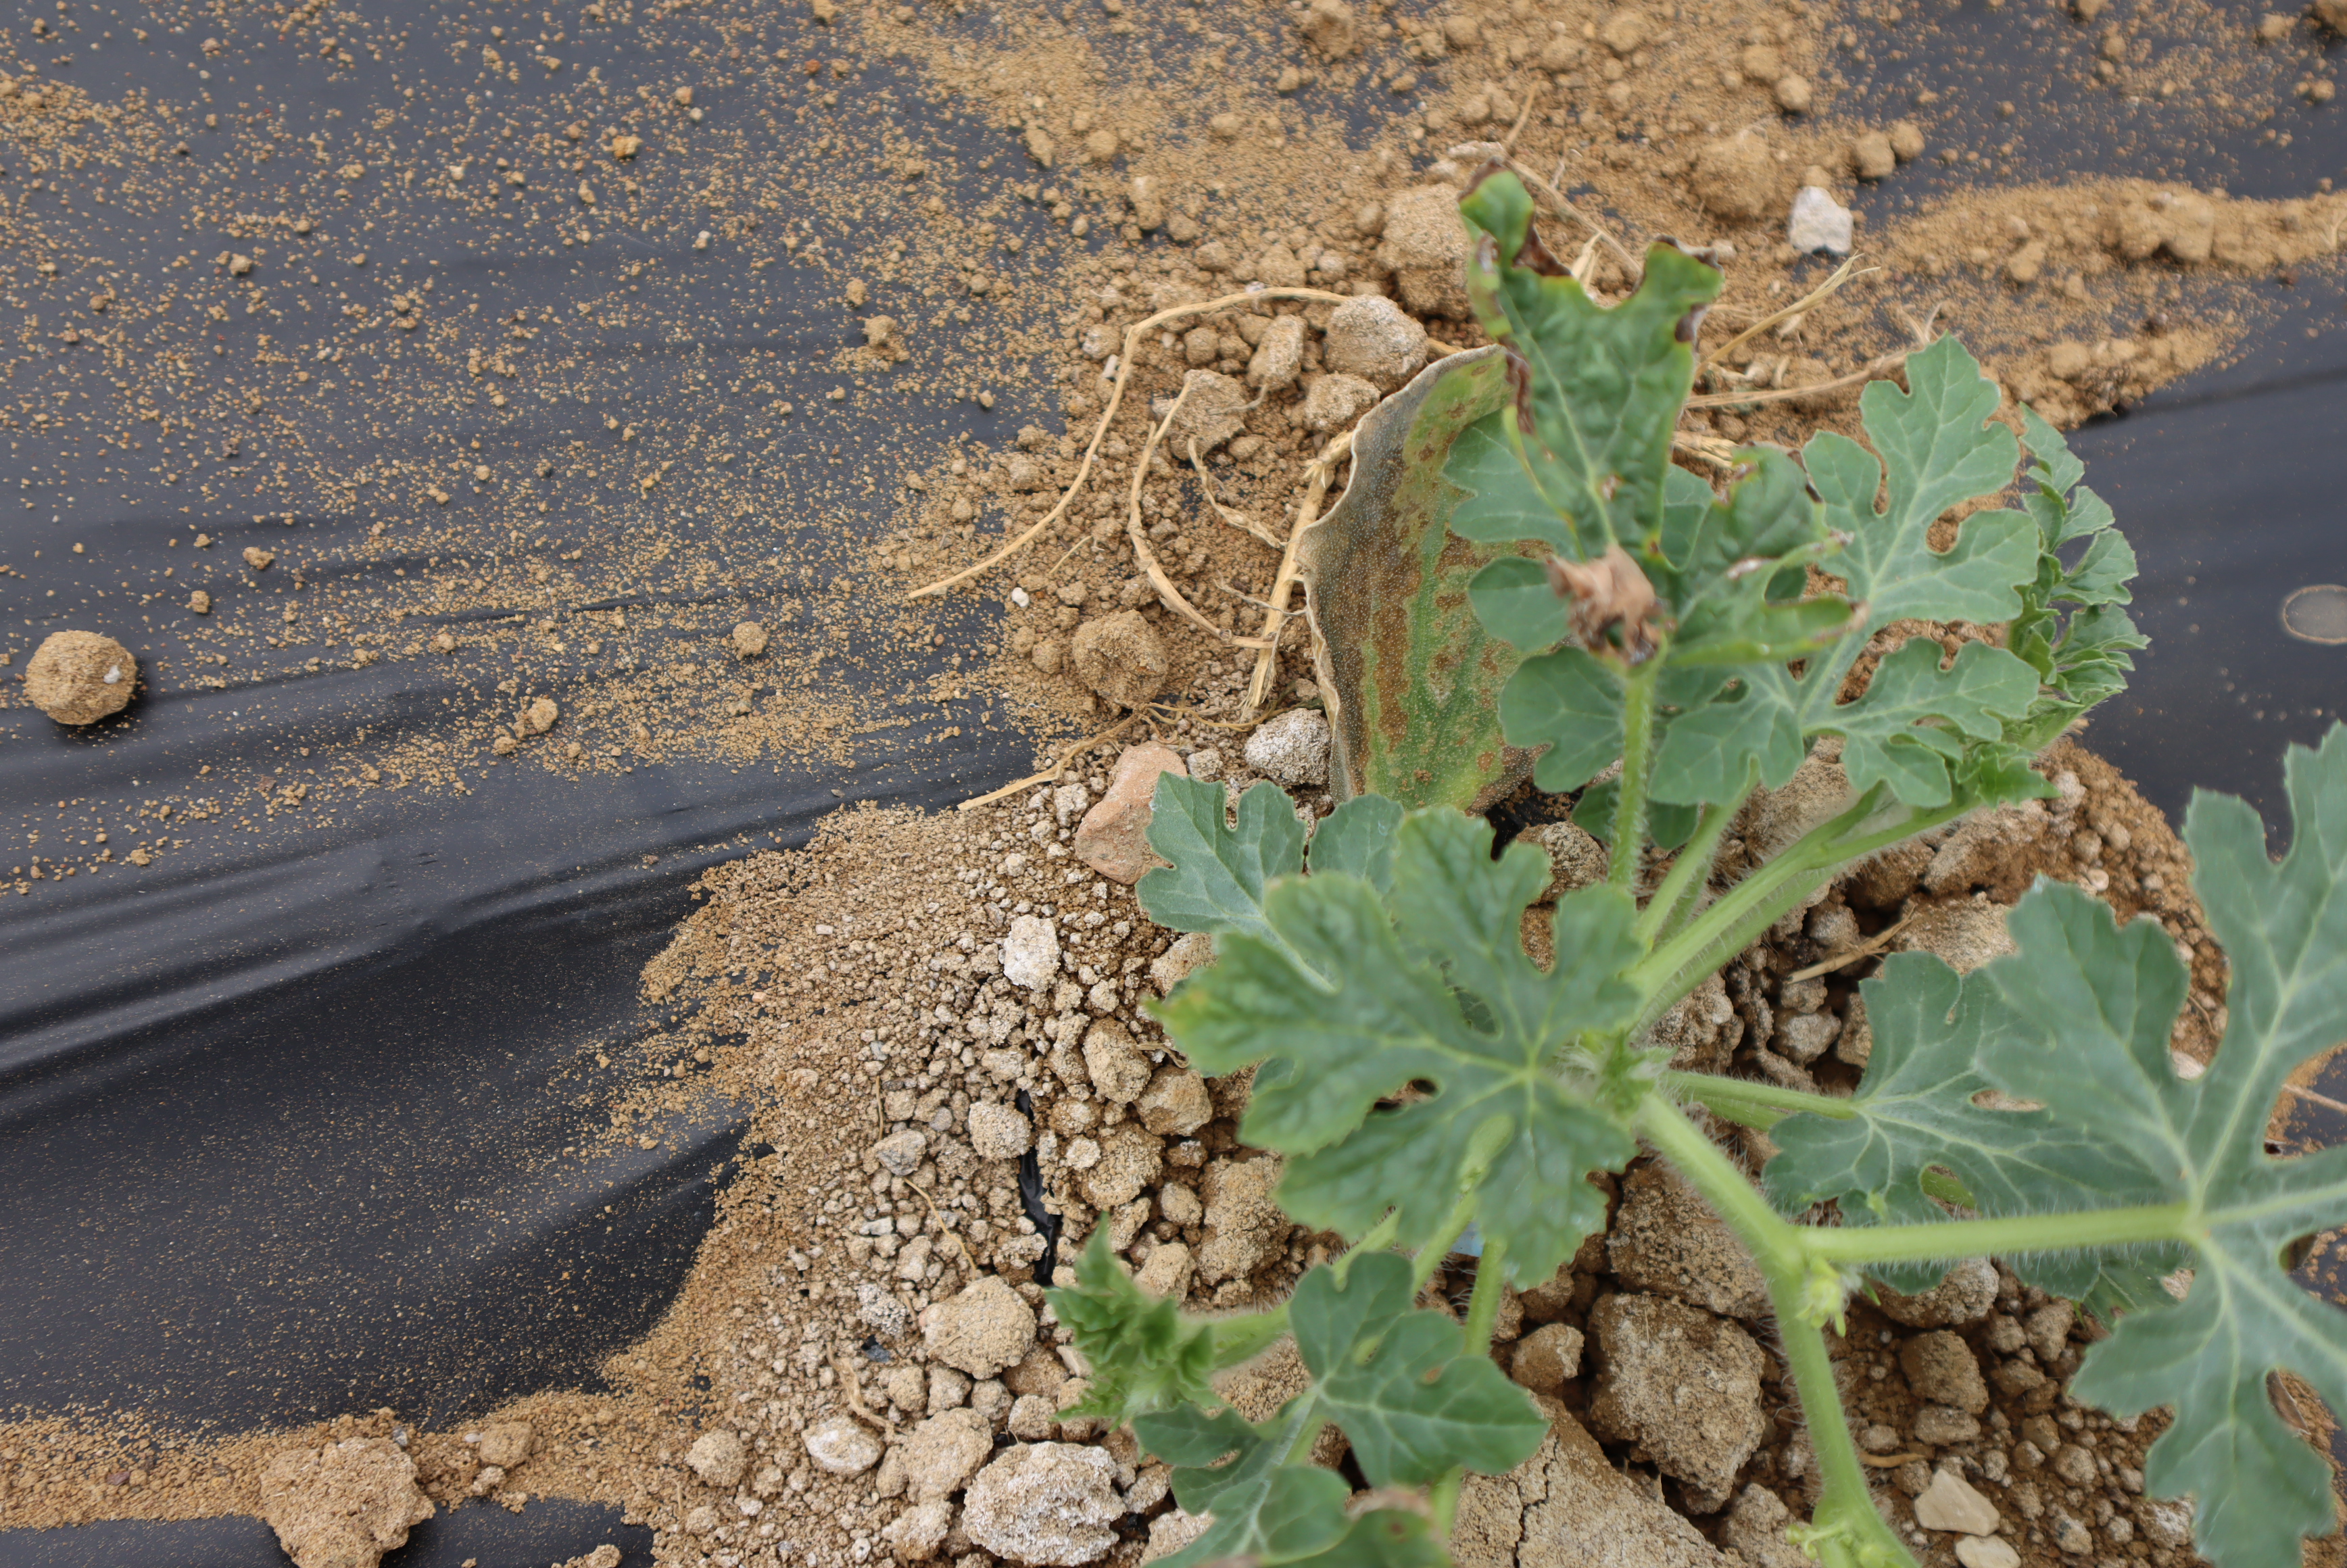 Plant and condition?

watermelon, salt damage
